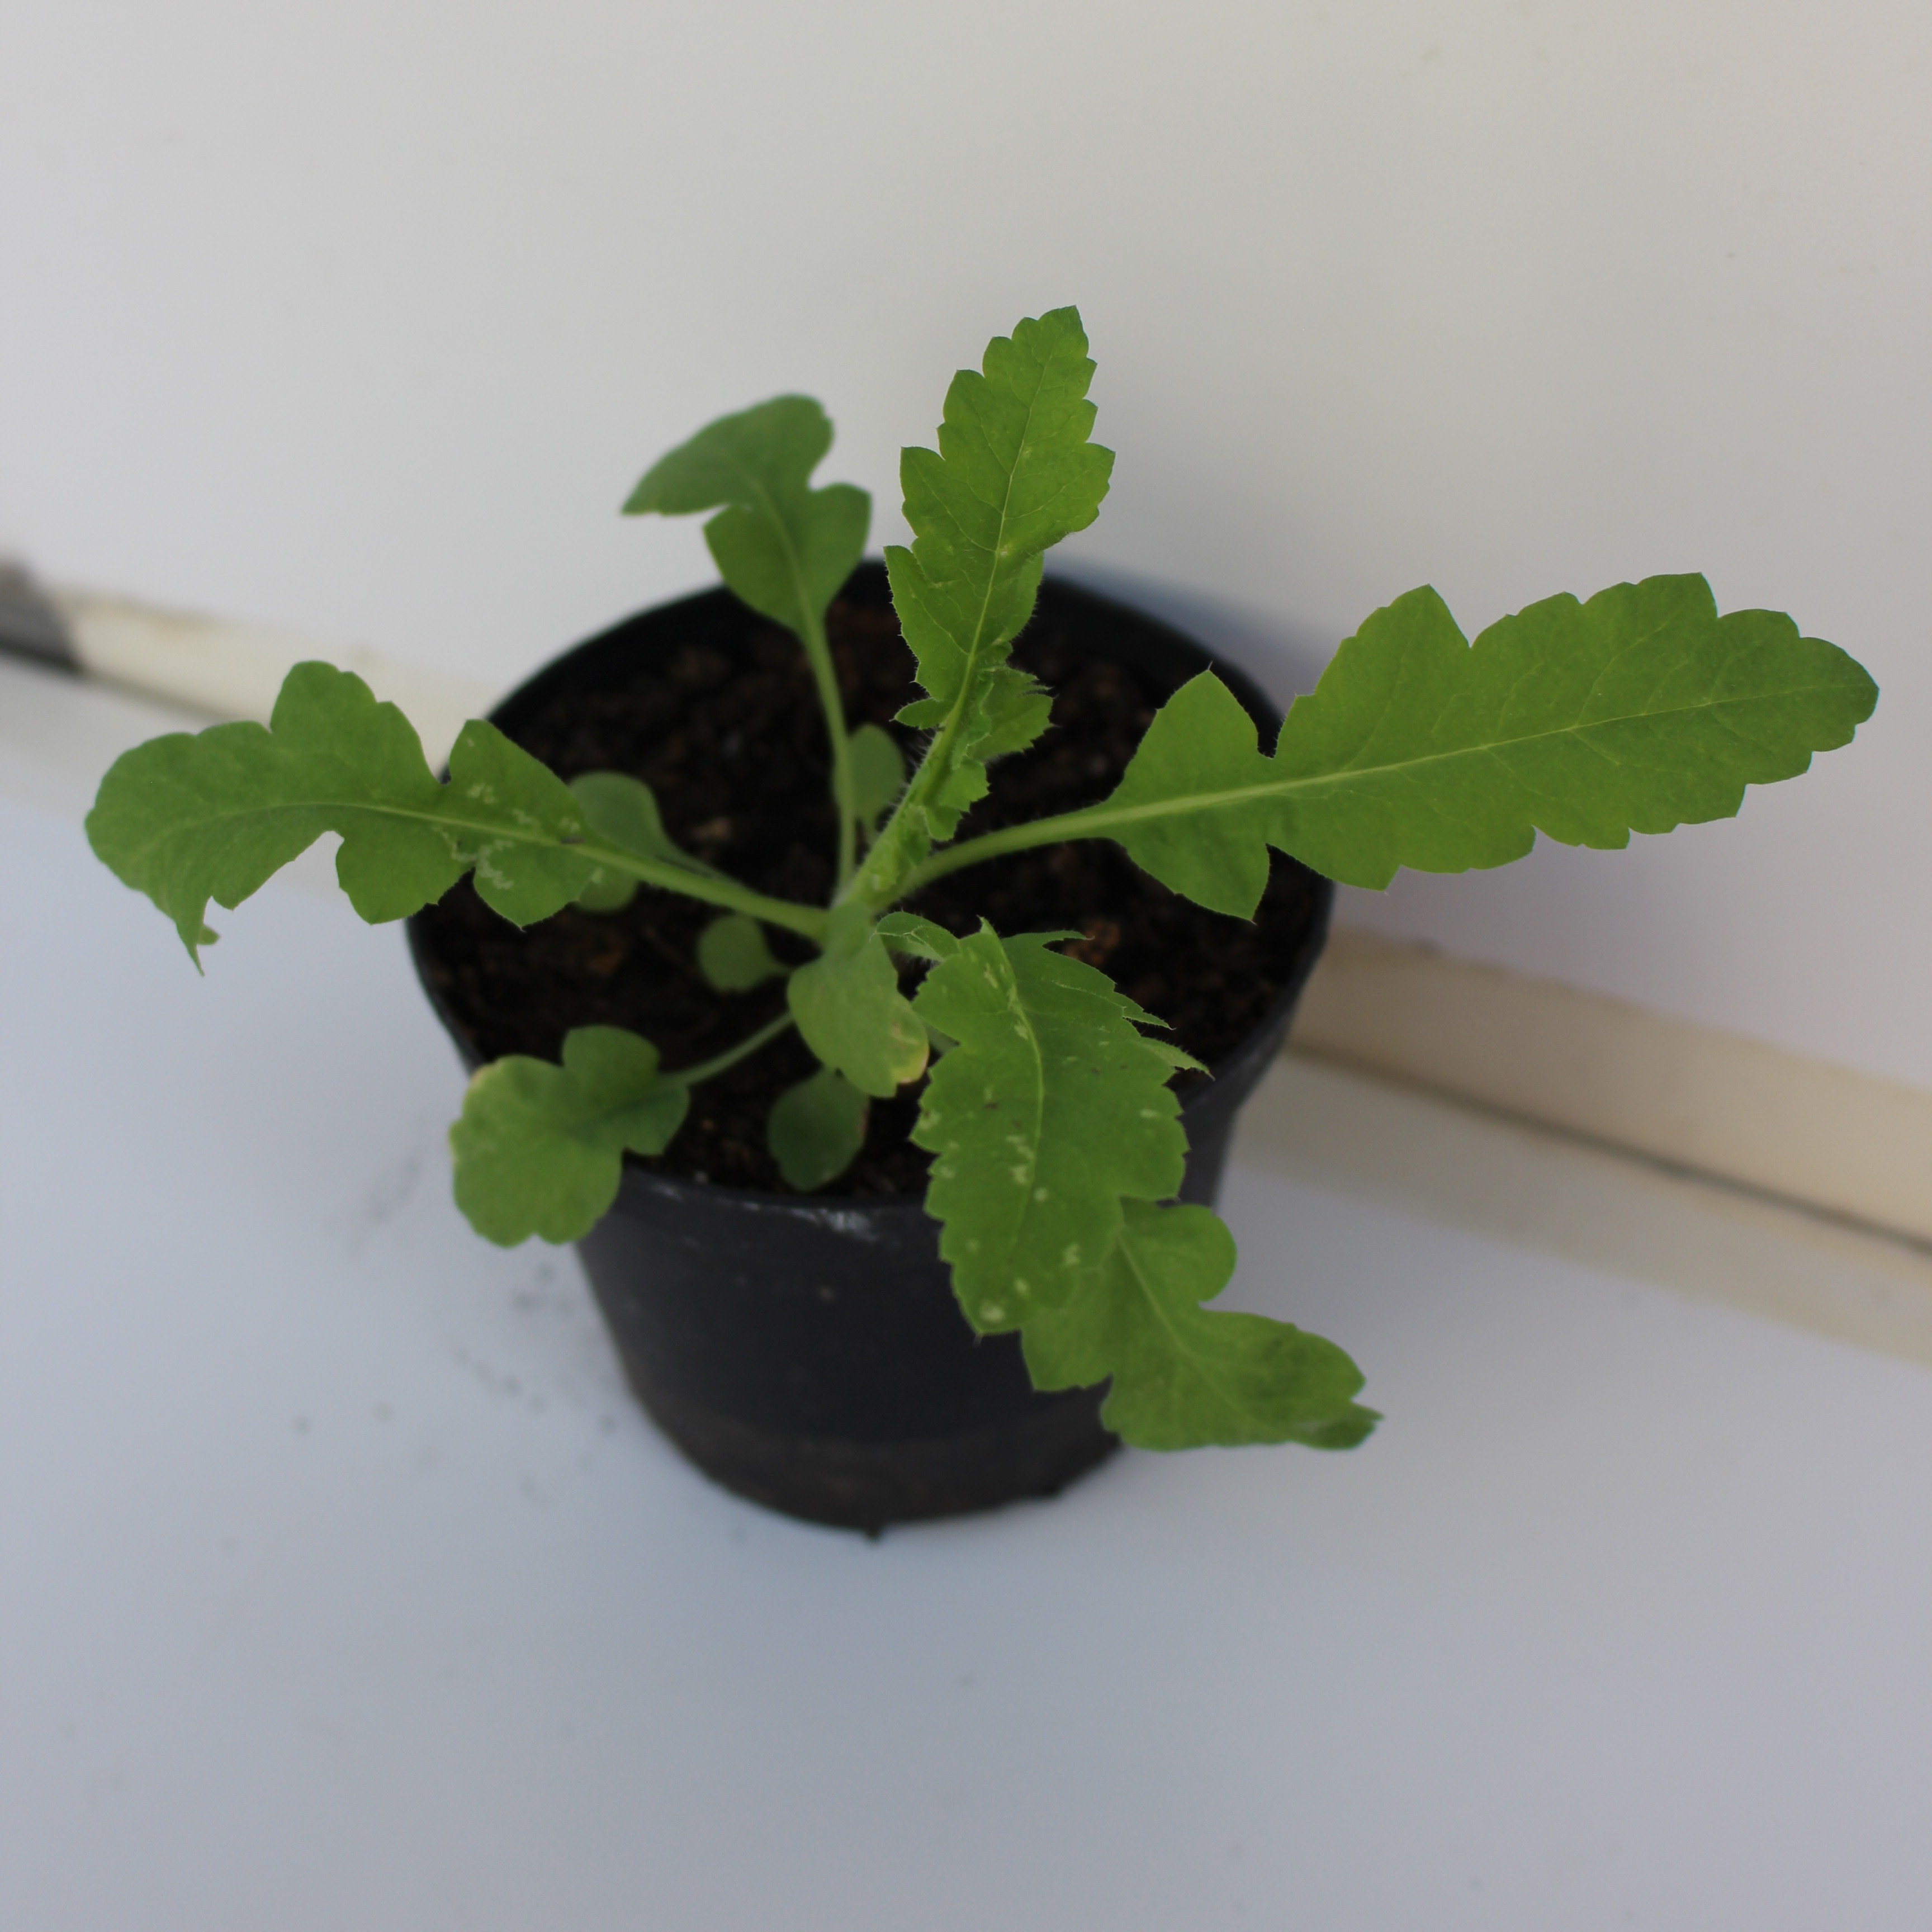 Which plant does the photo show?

Papaver rhoeas
